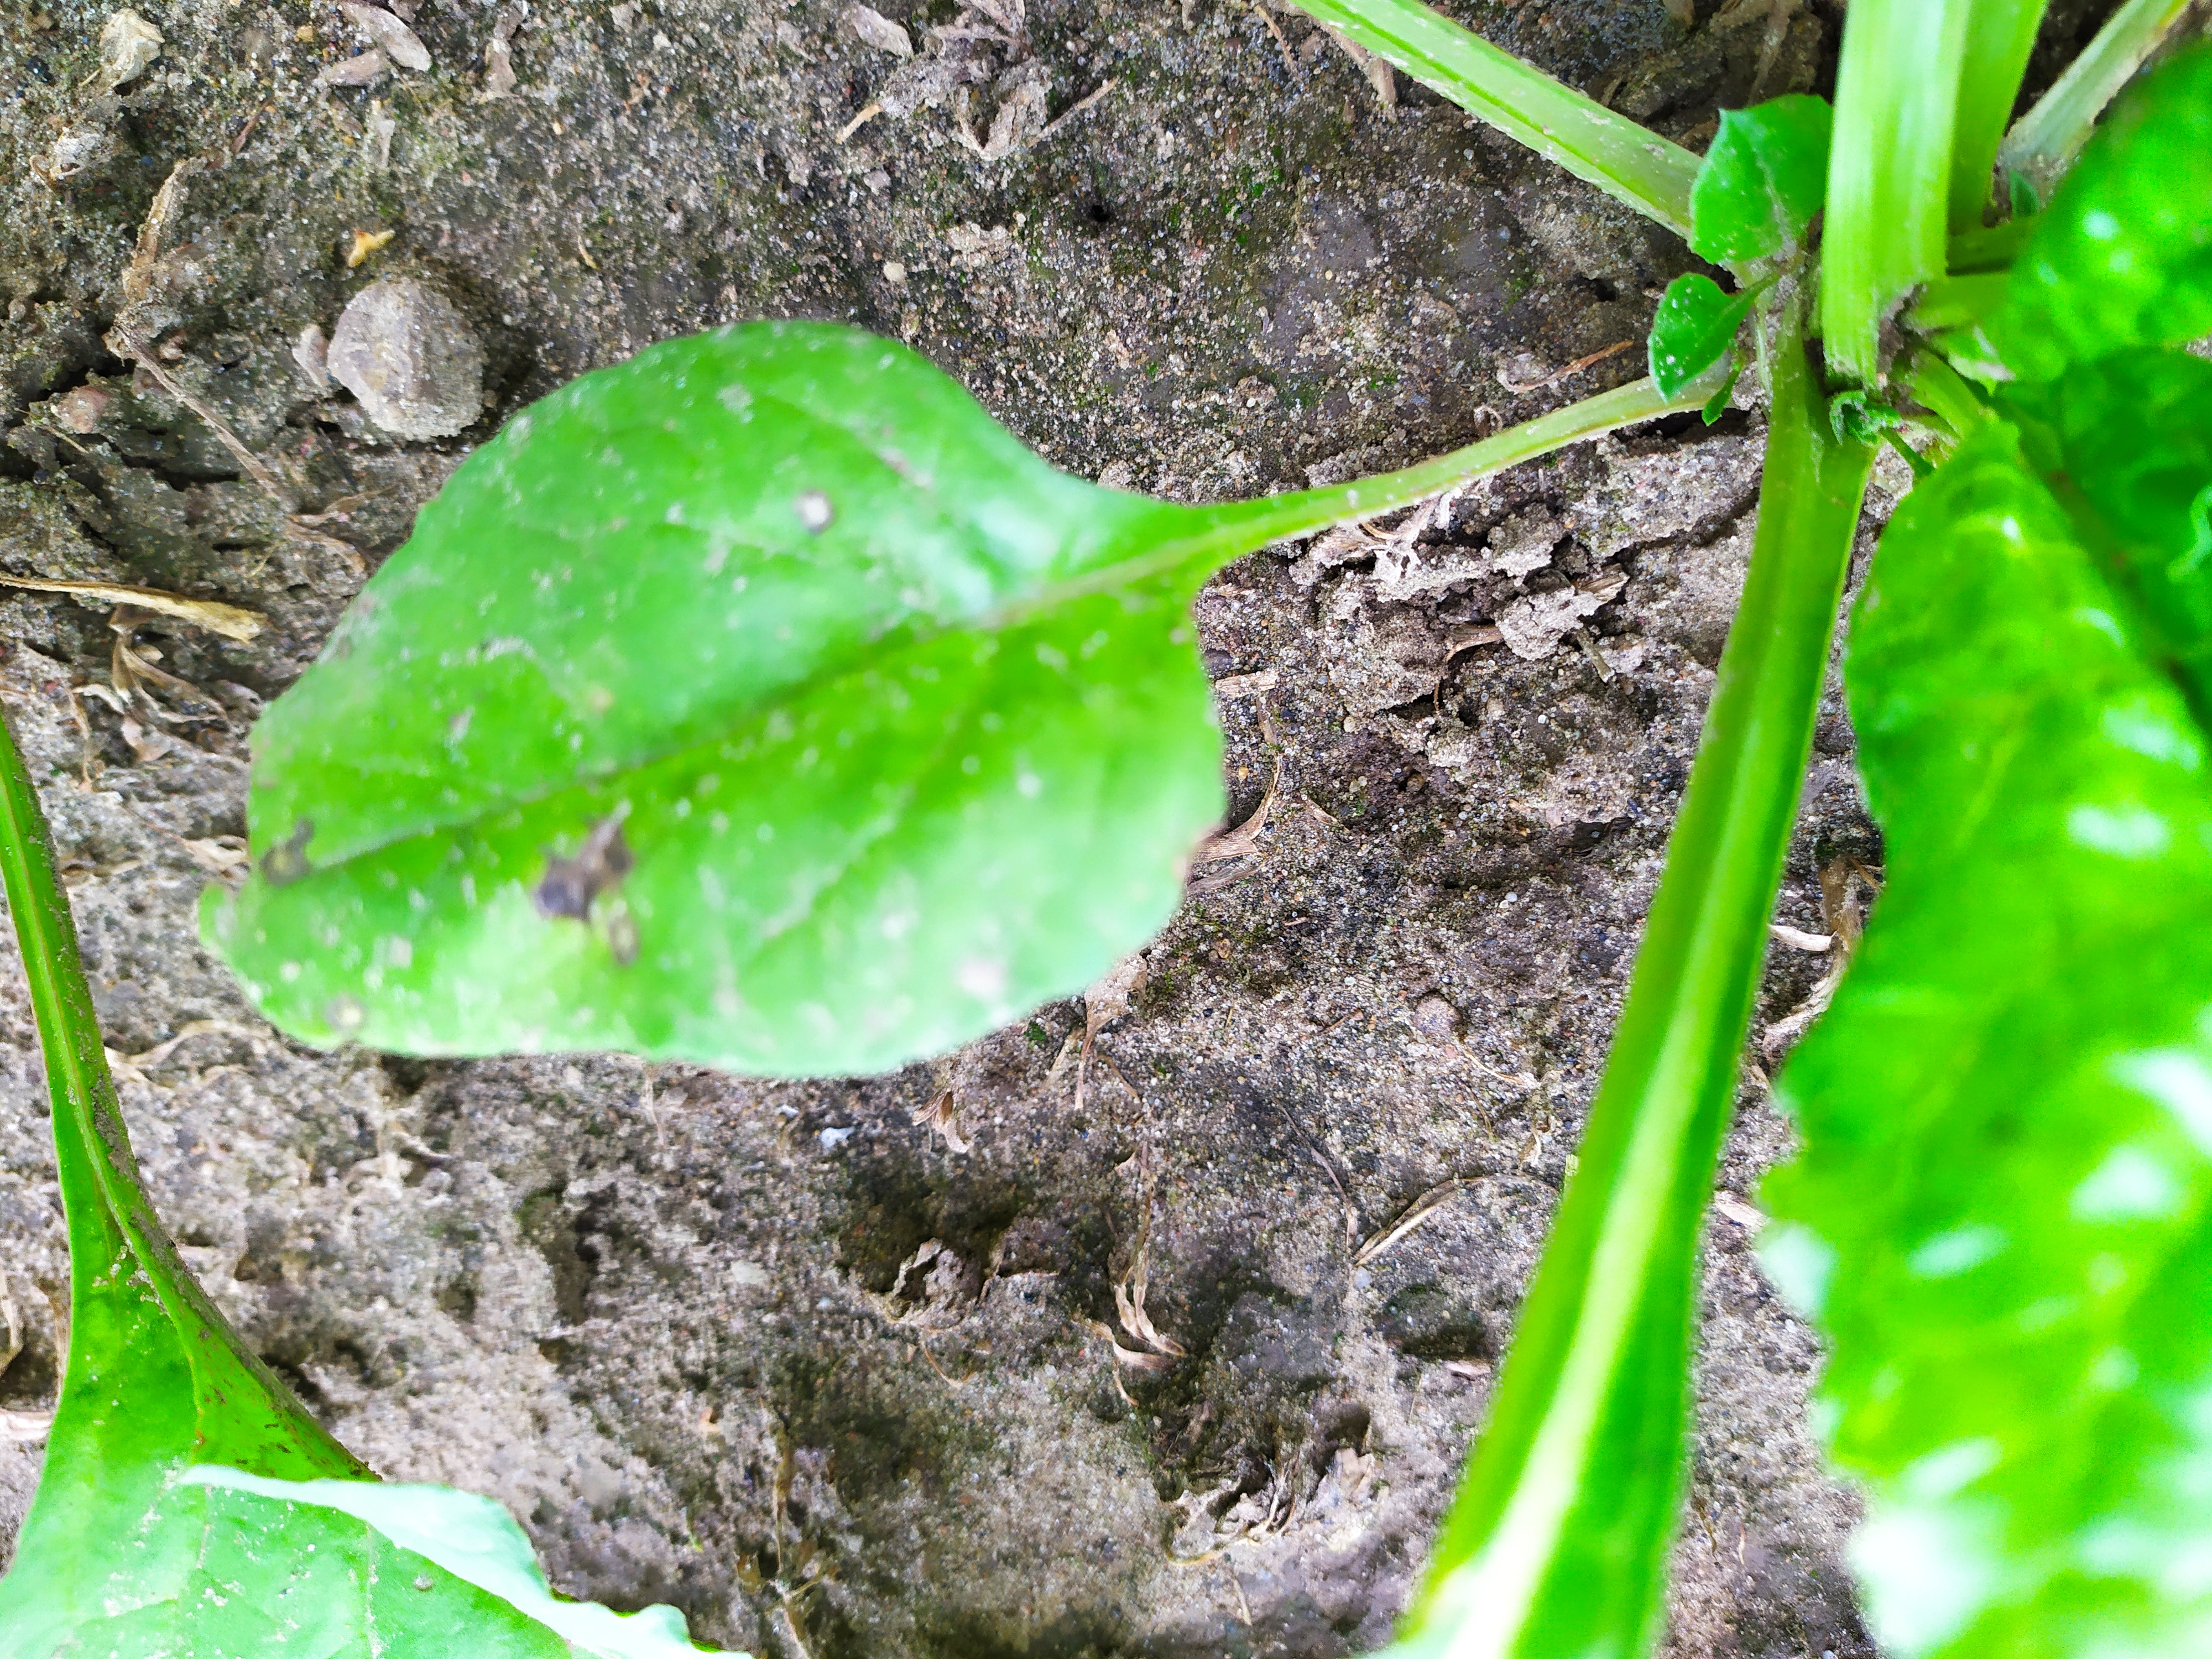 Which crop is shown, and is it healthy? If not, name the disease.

beet, cercospora
